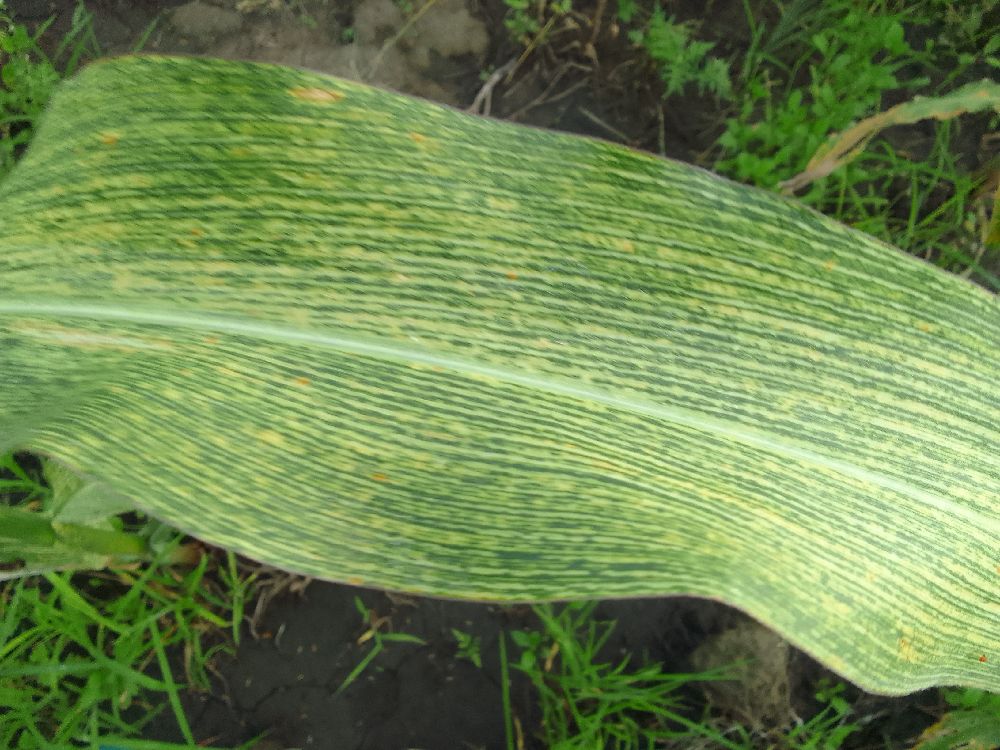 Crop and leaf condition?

maize, maize streak virus
